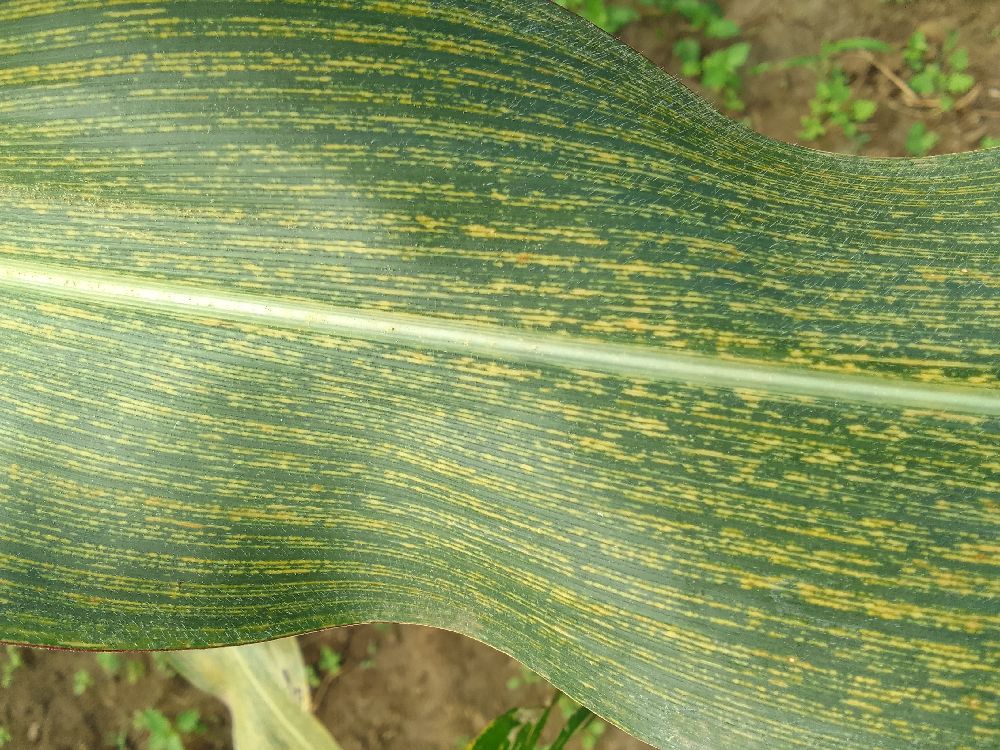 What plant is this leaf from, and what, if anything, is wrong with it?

maize, maize streak virus
